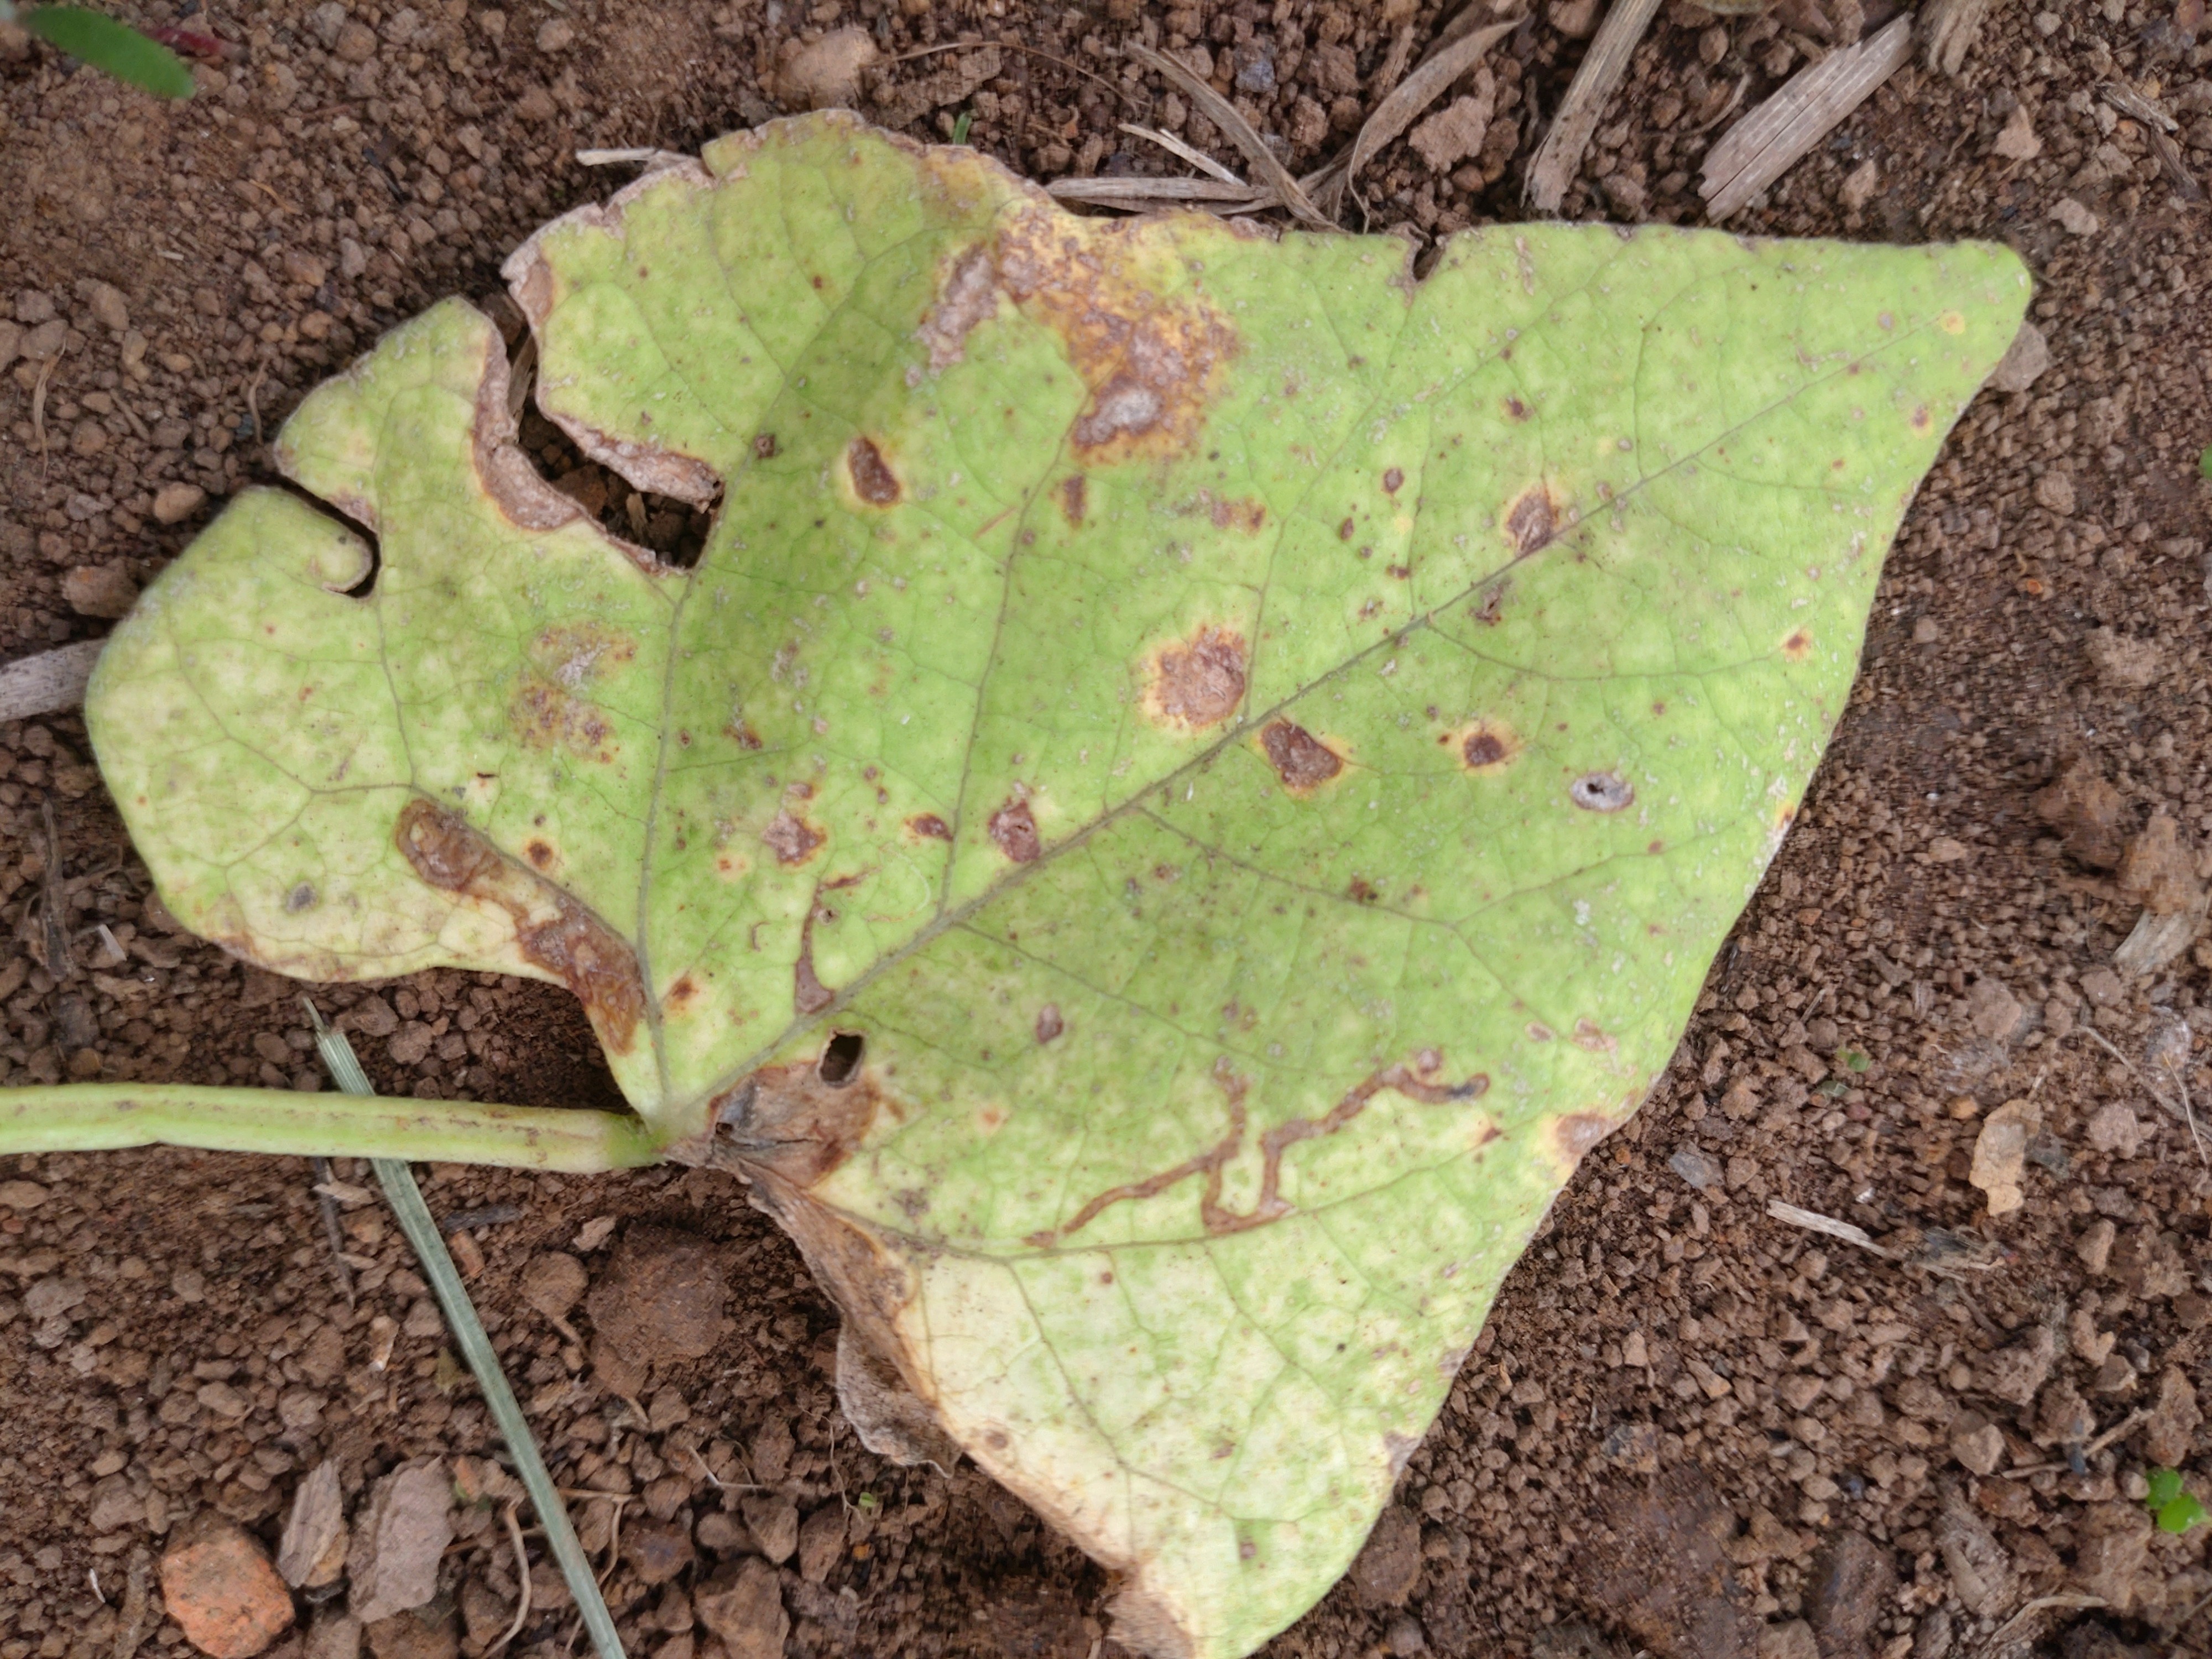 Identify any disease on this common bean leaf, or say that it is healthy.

rust
